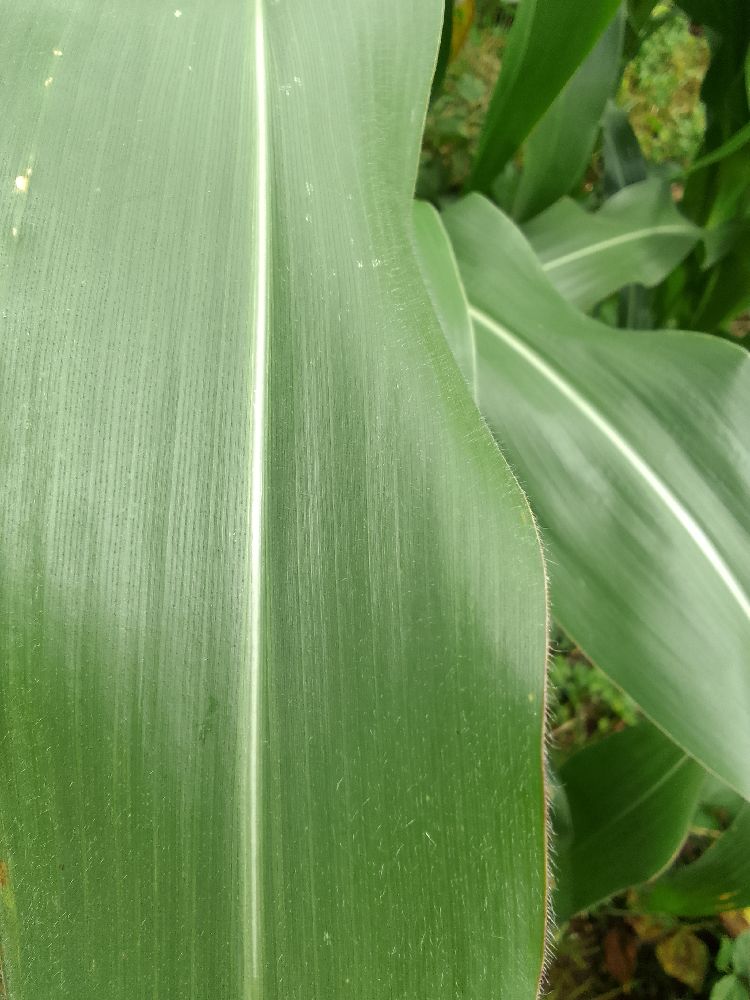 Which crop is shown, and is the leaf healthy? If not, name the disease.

maize, healthy
